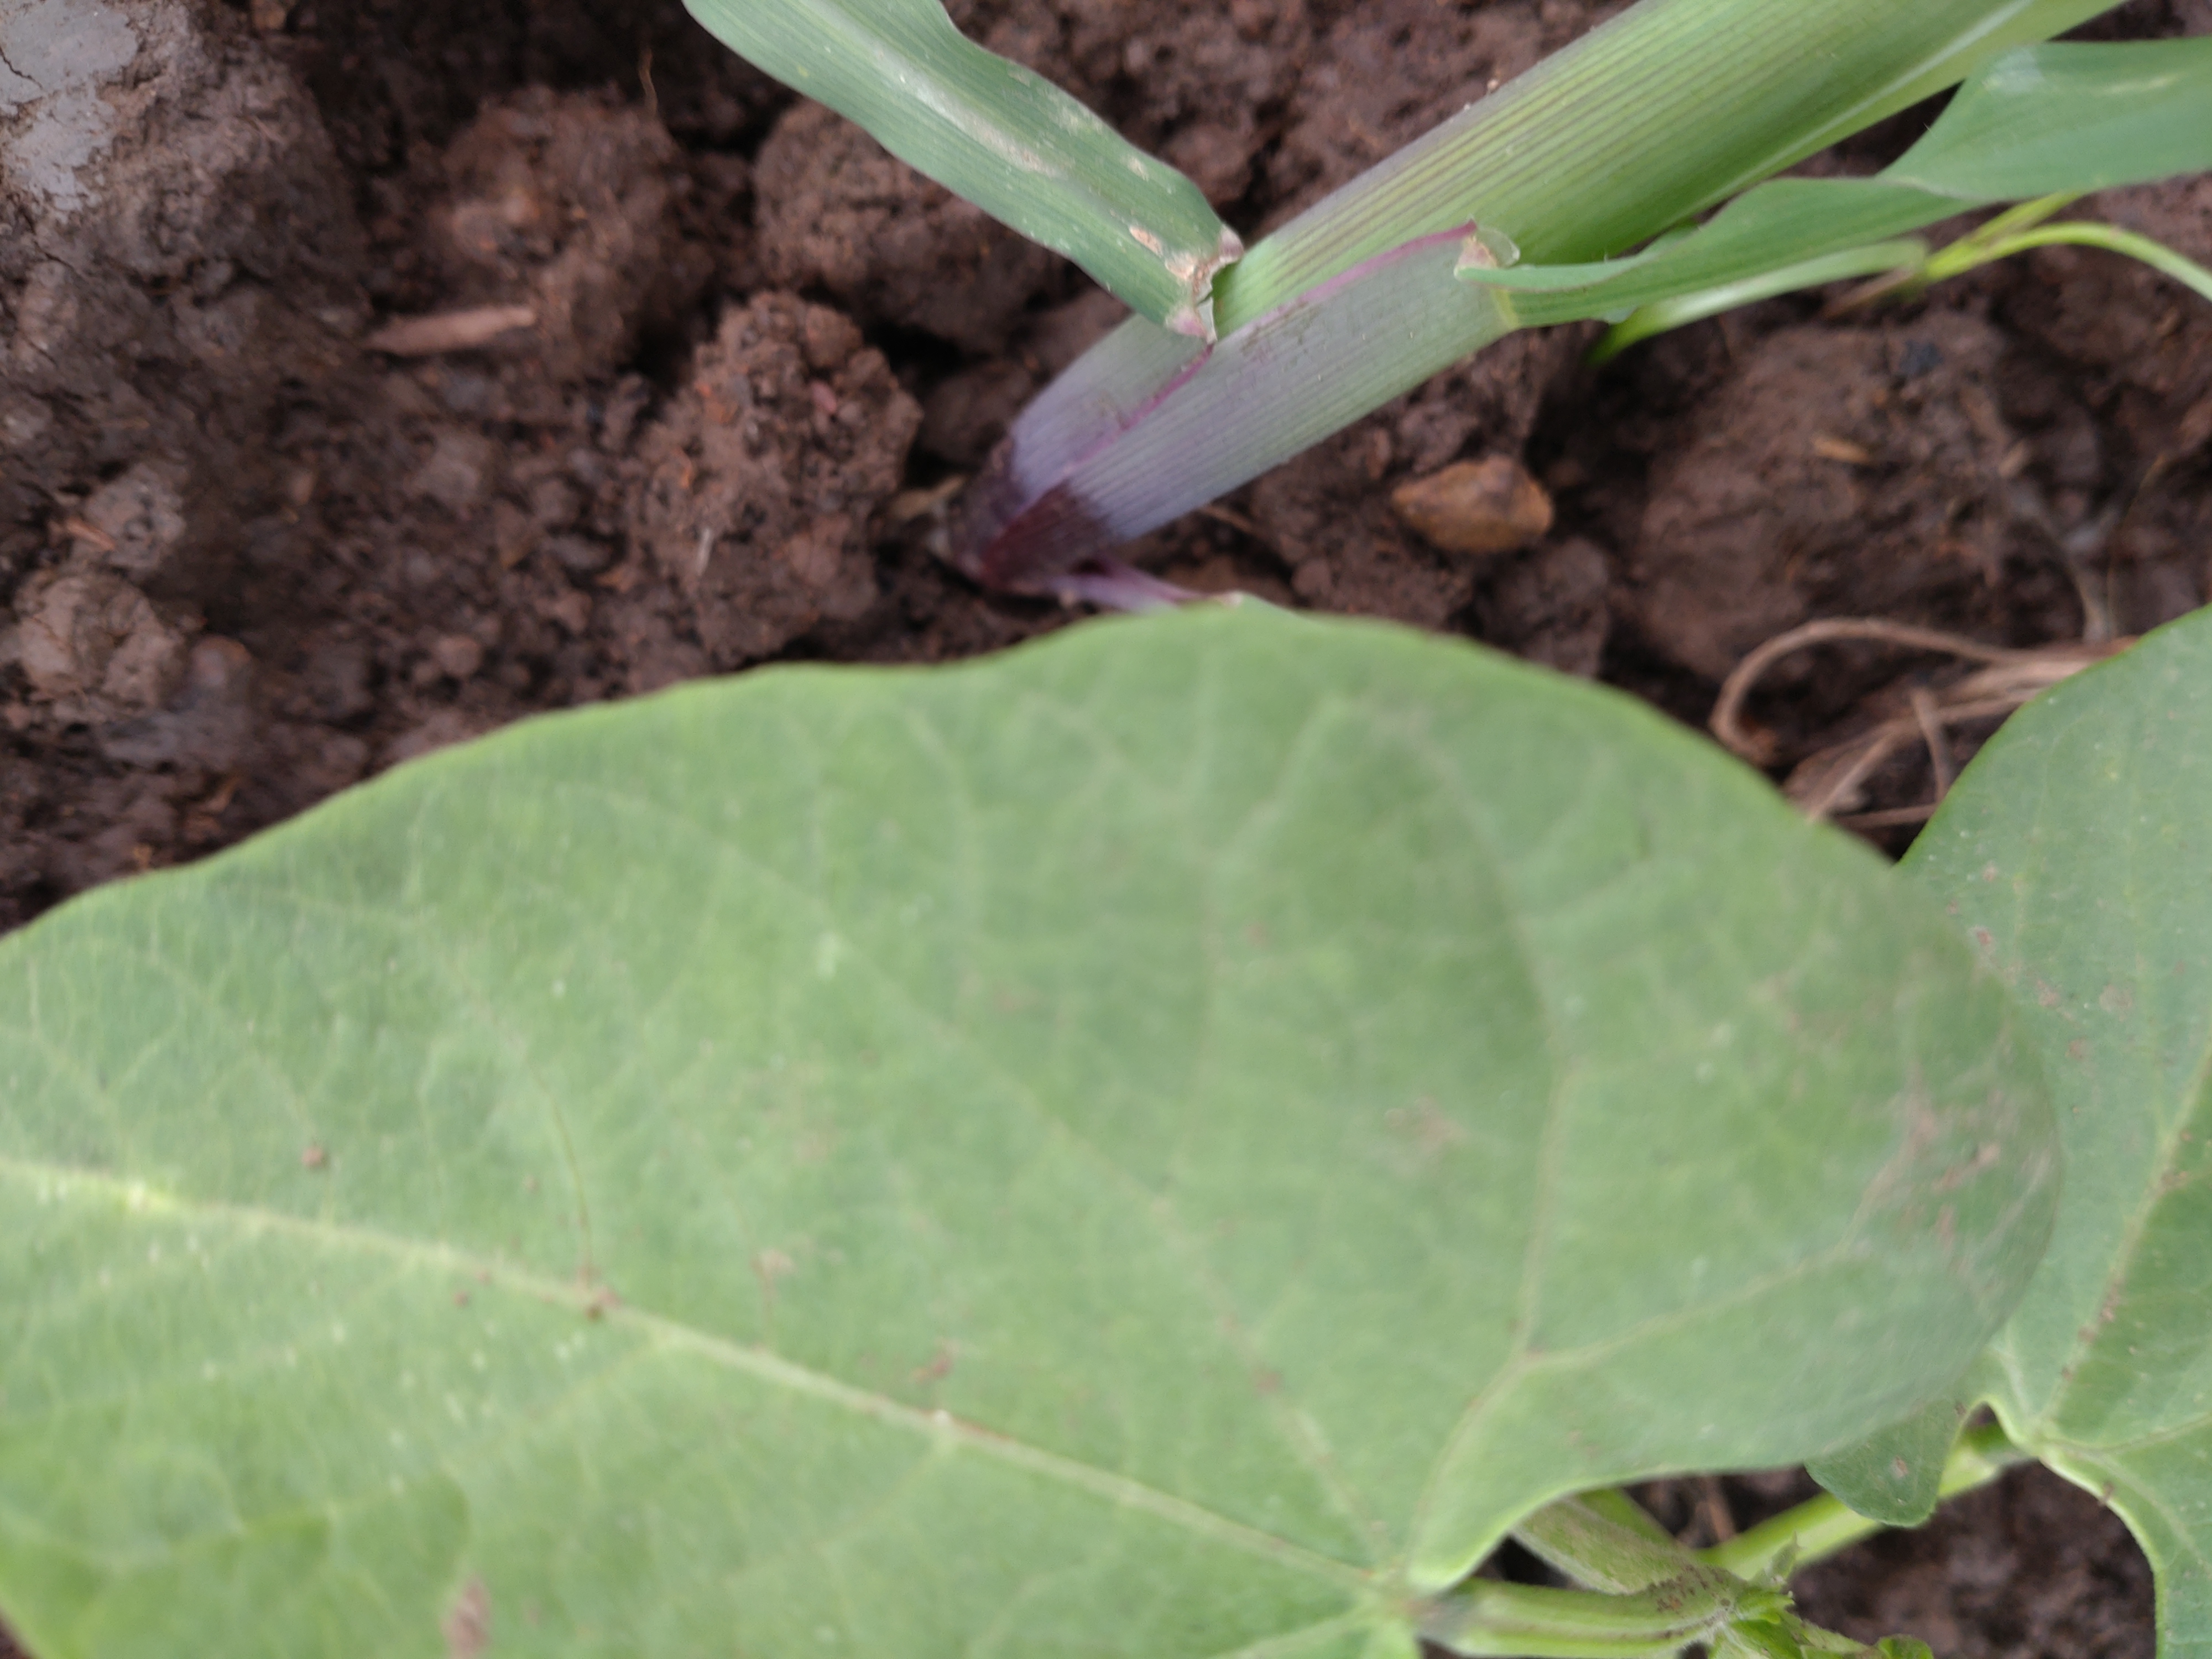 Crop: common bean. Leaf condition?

healthy
